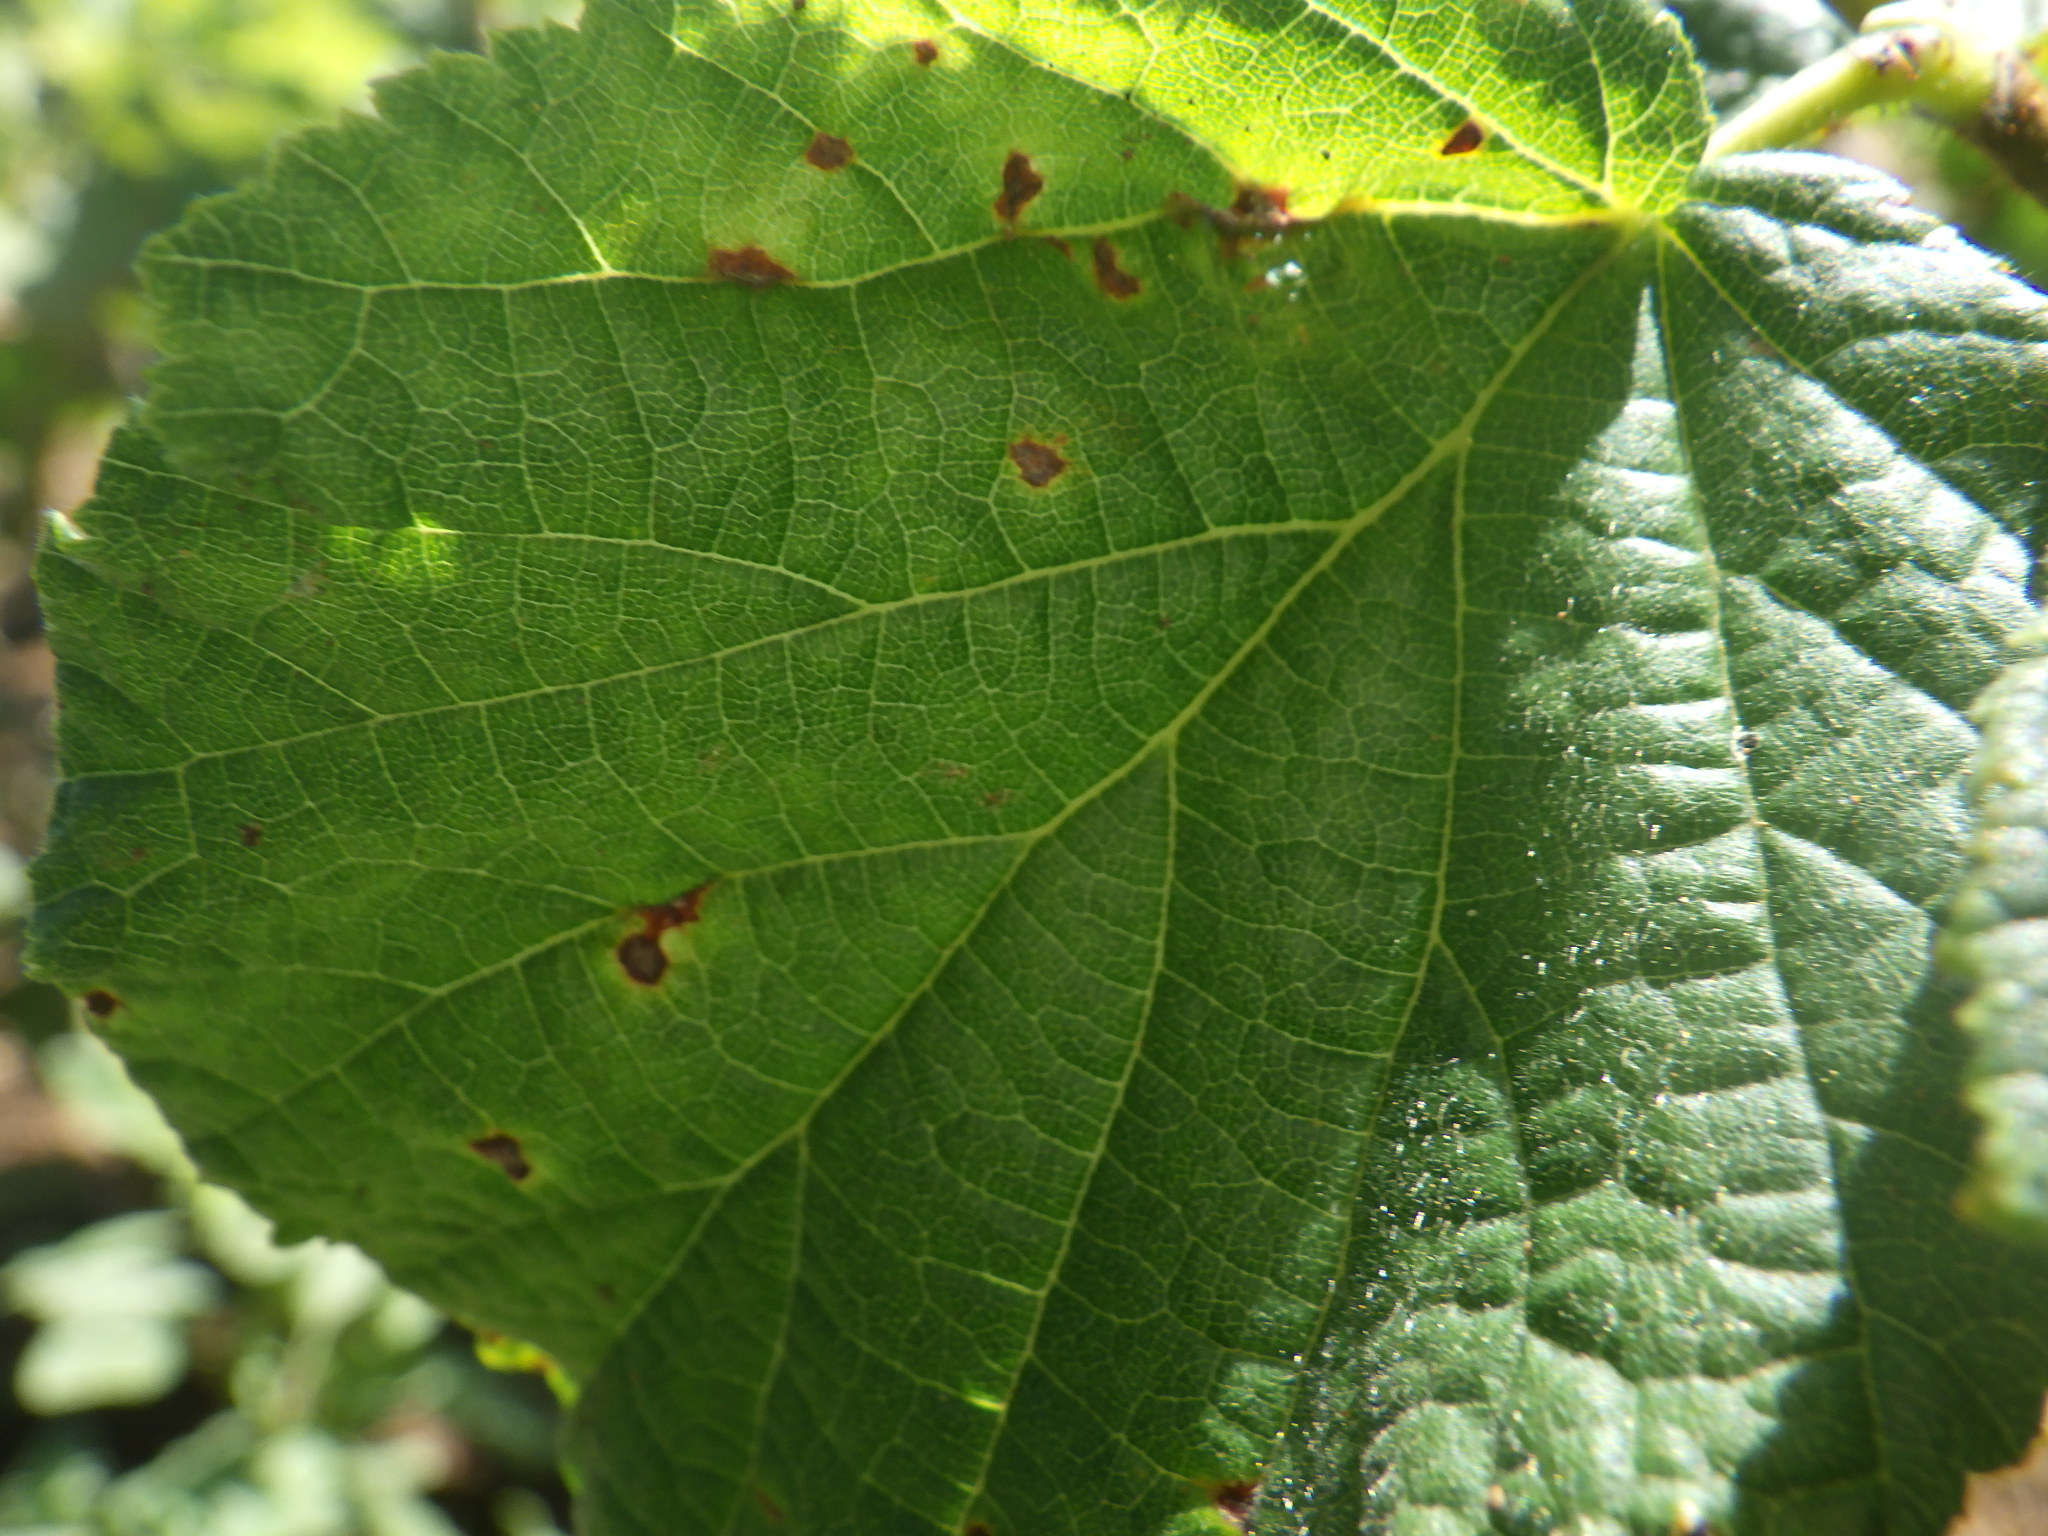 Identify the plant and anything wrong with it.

hazel, bacterial spot
